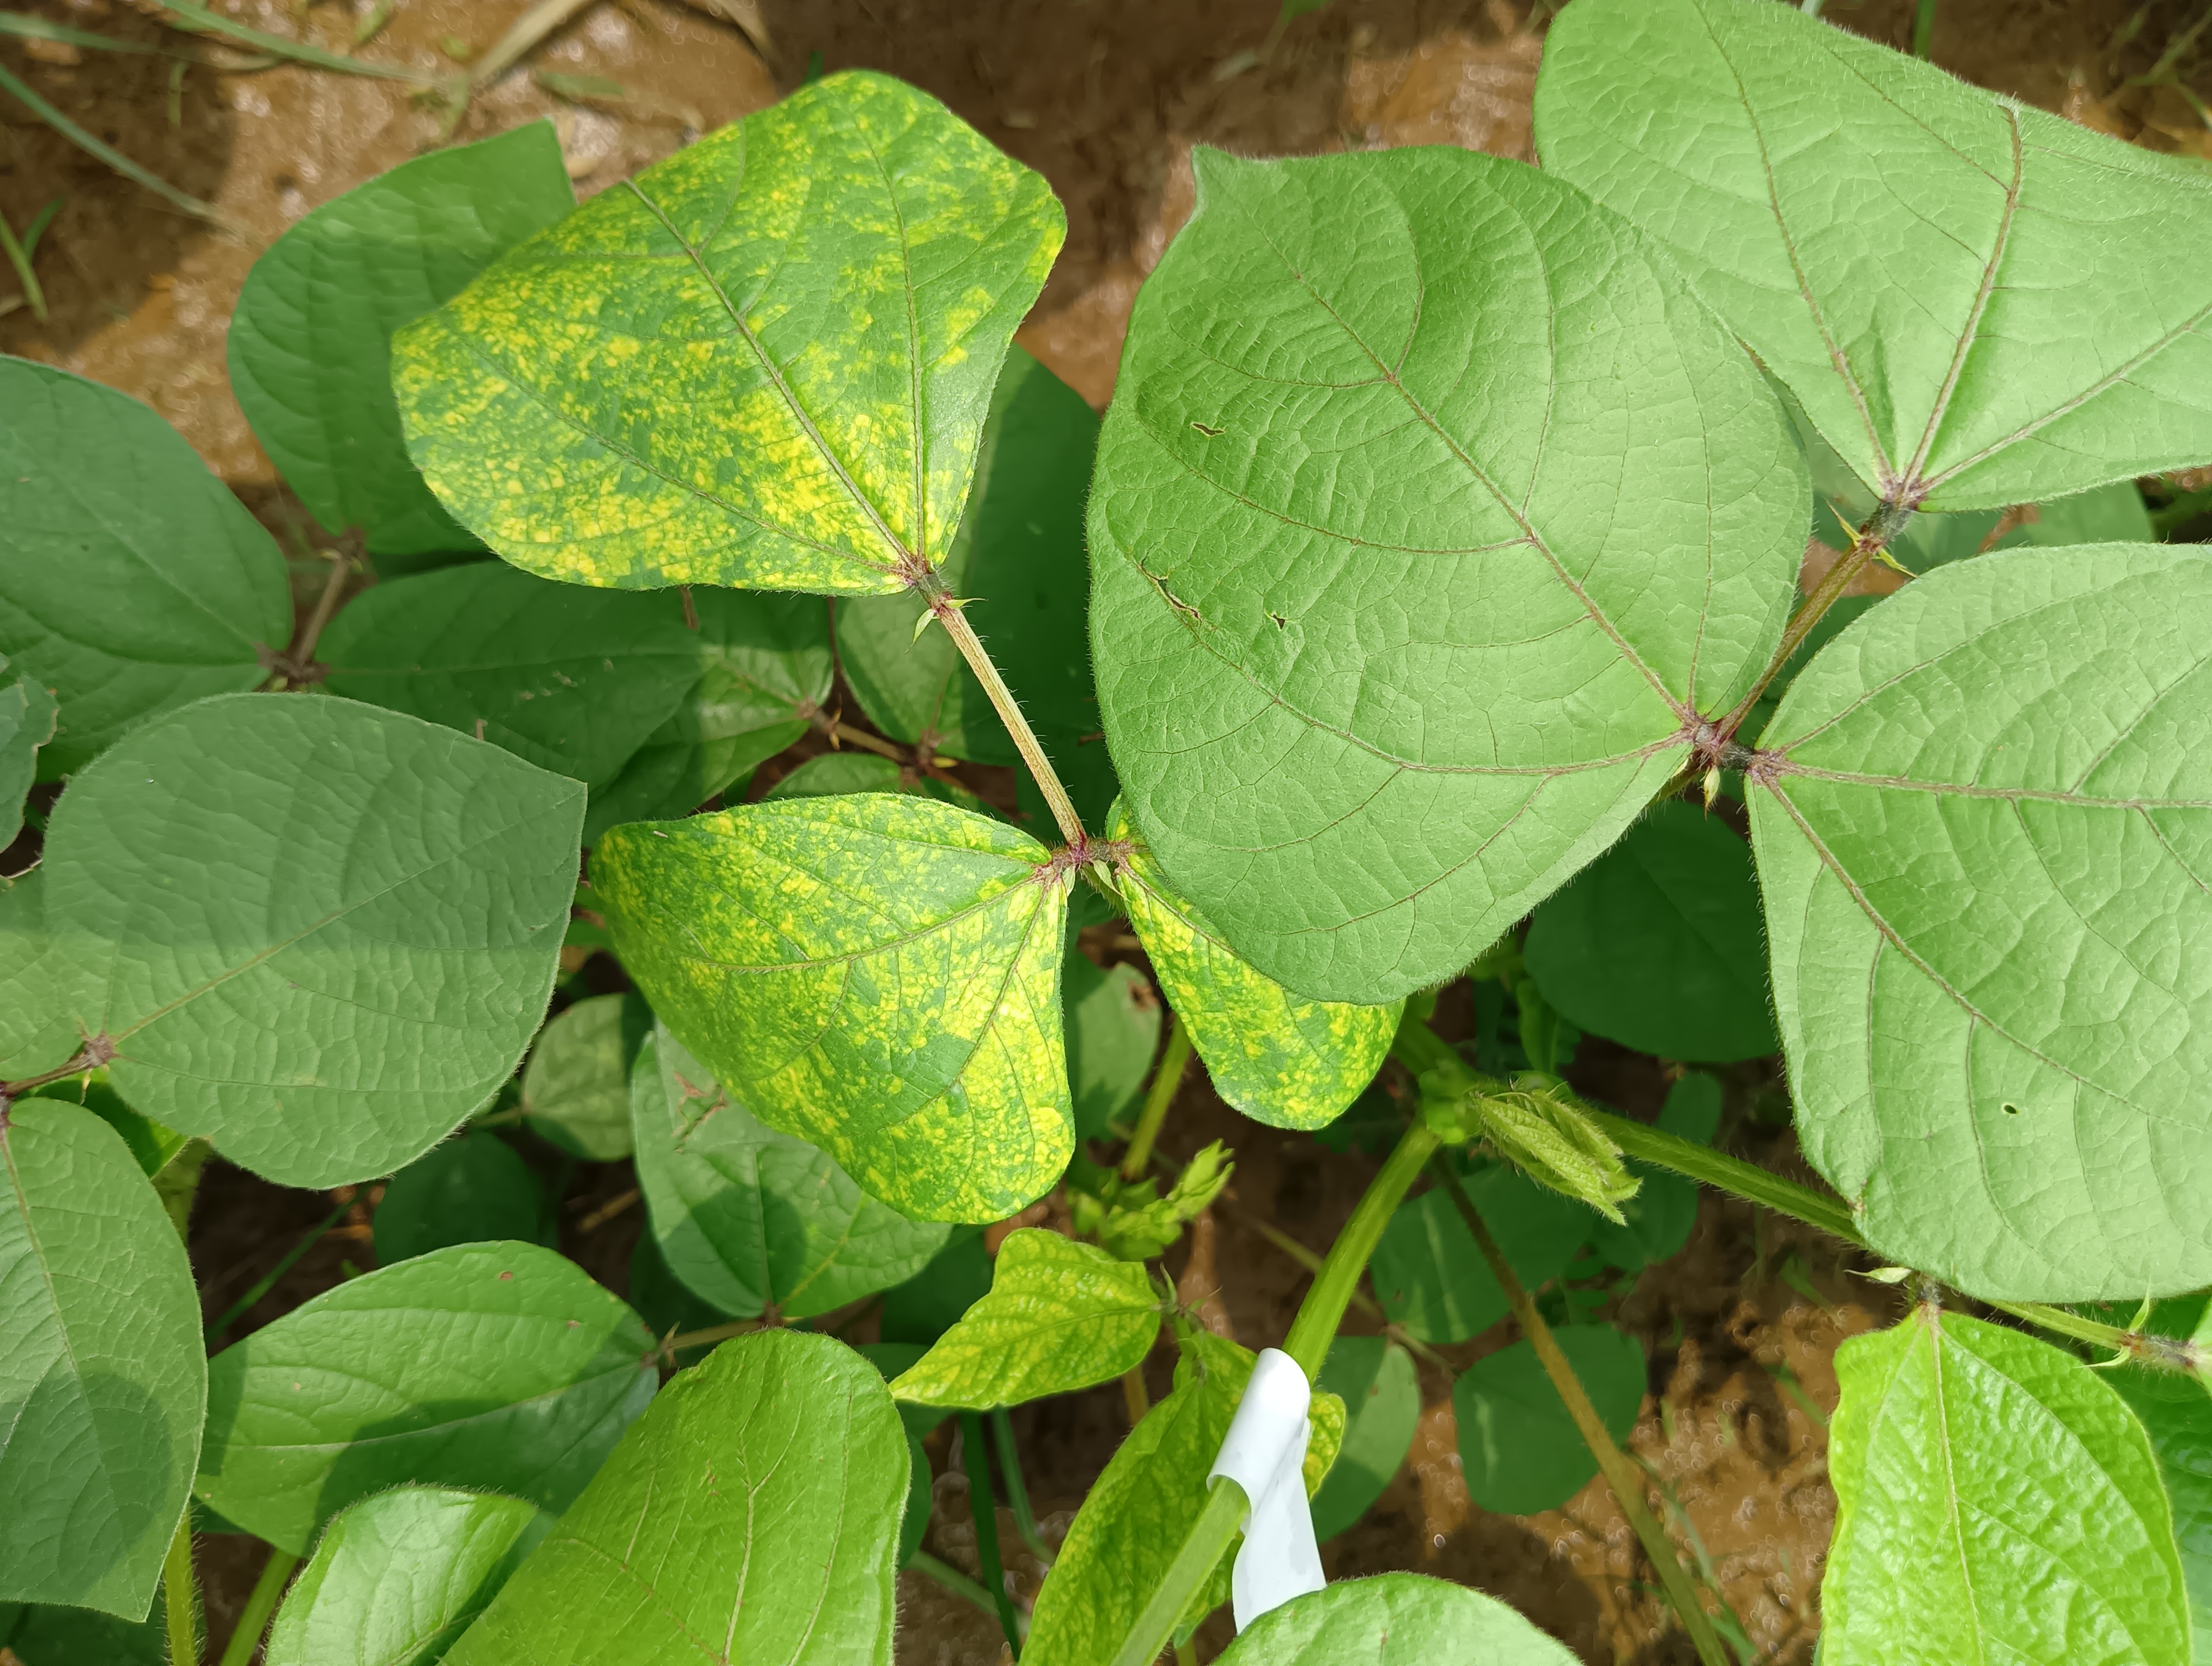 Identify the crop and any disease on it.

mungbean, yellow mosaic
